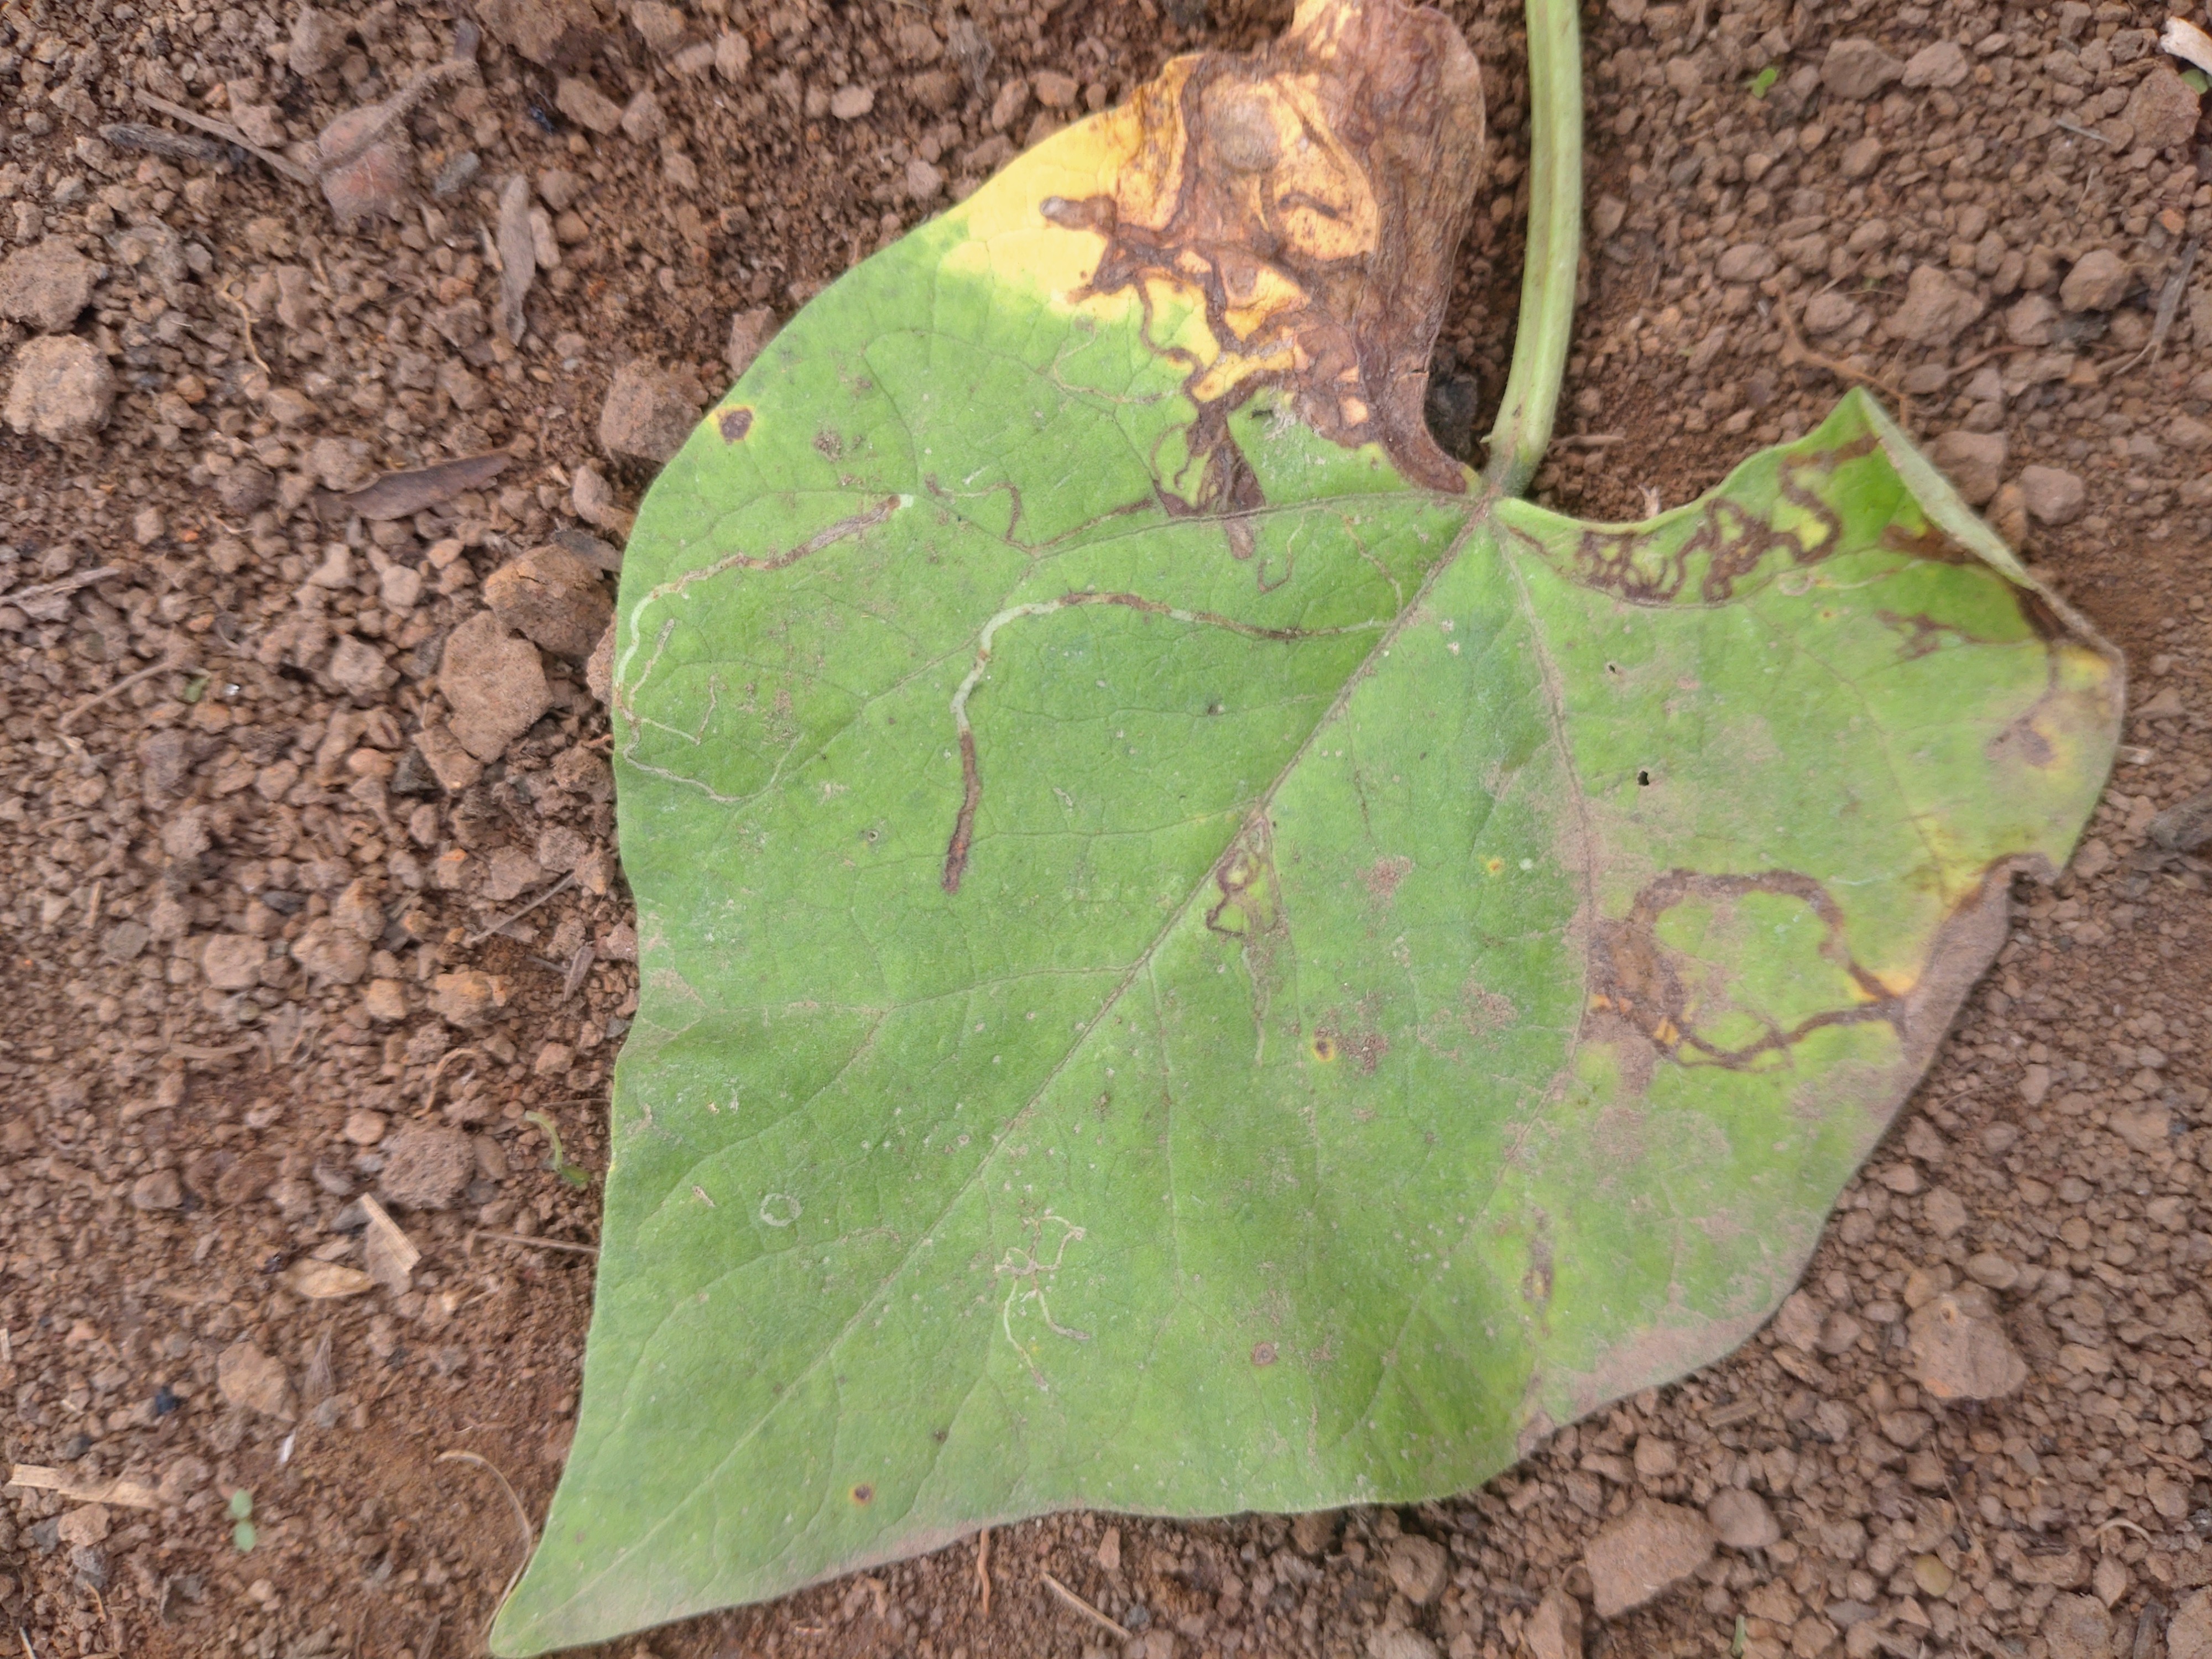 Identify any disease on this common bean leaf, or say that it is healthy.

rust
